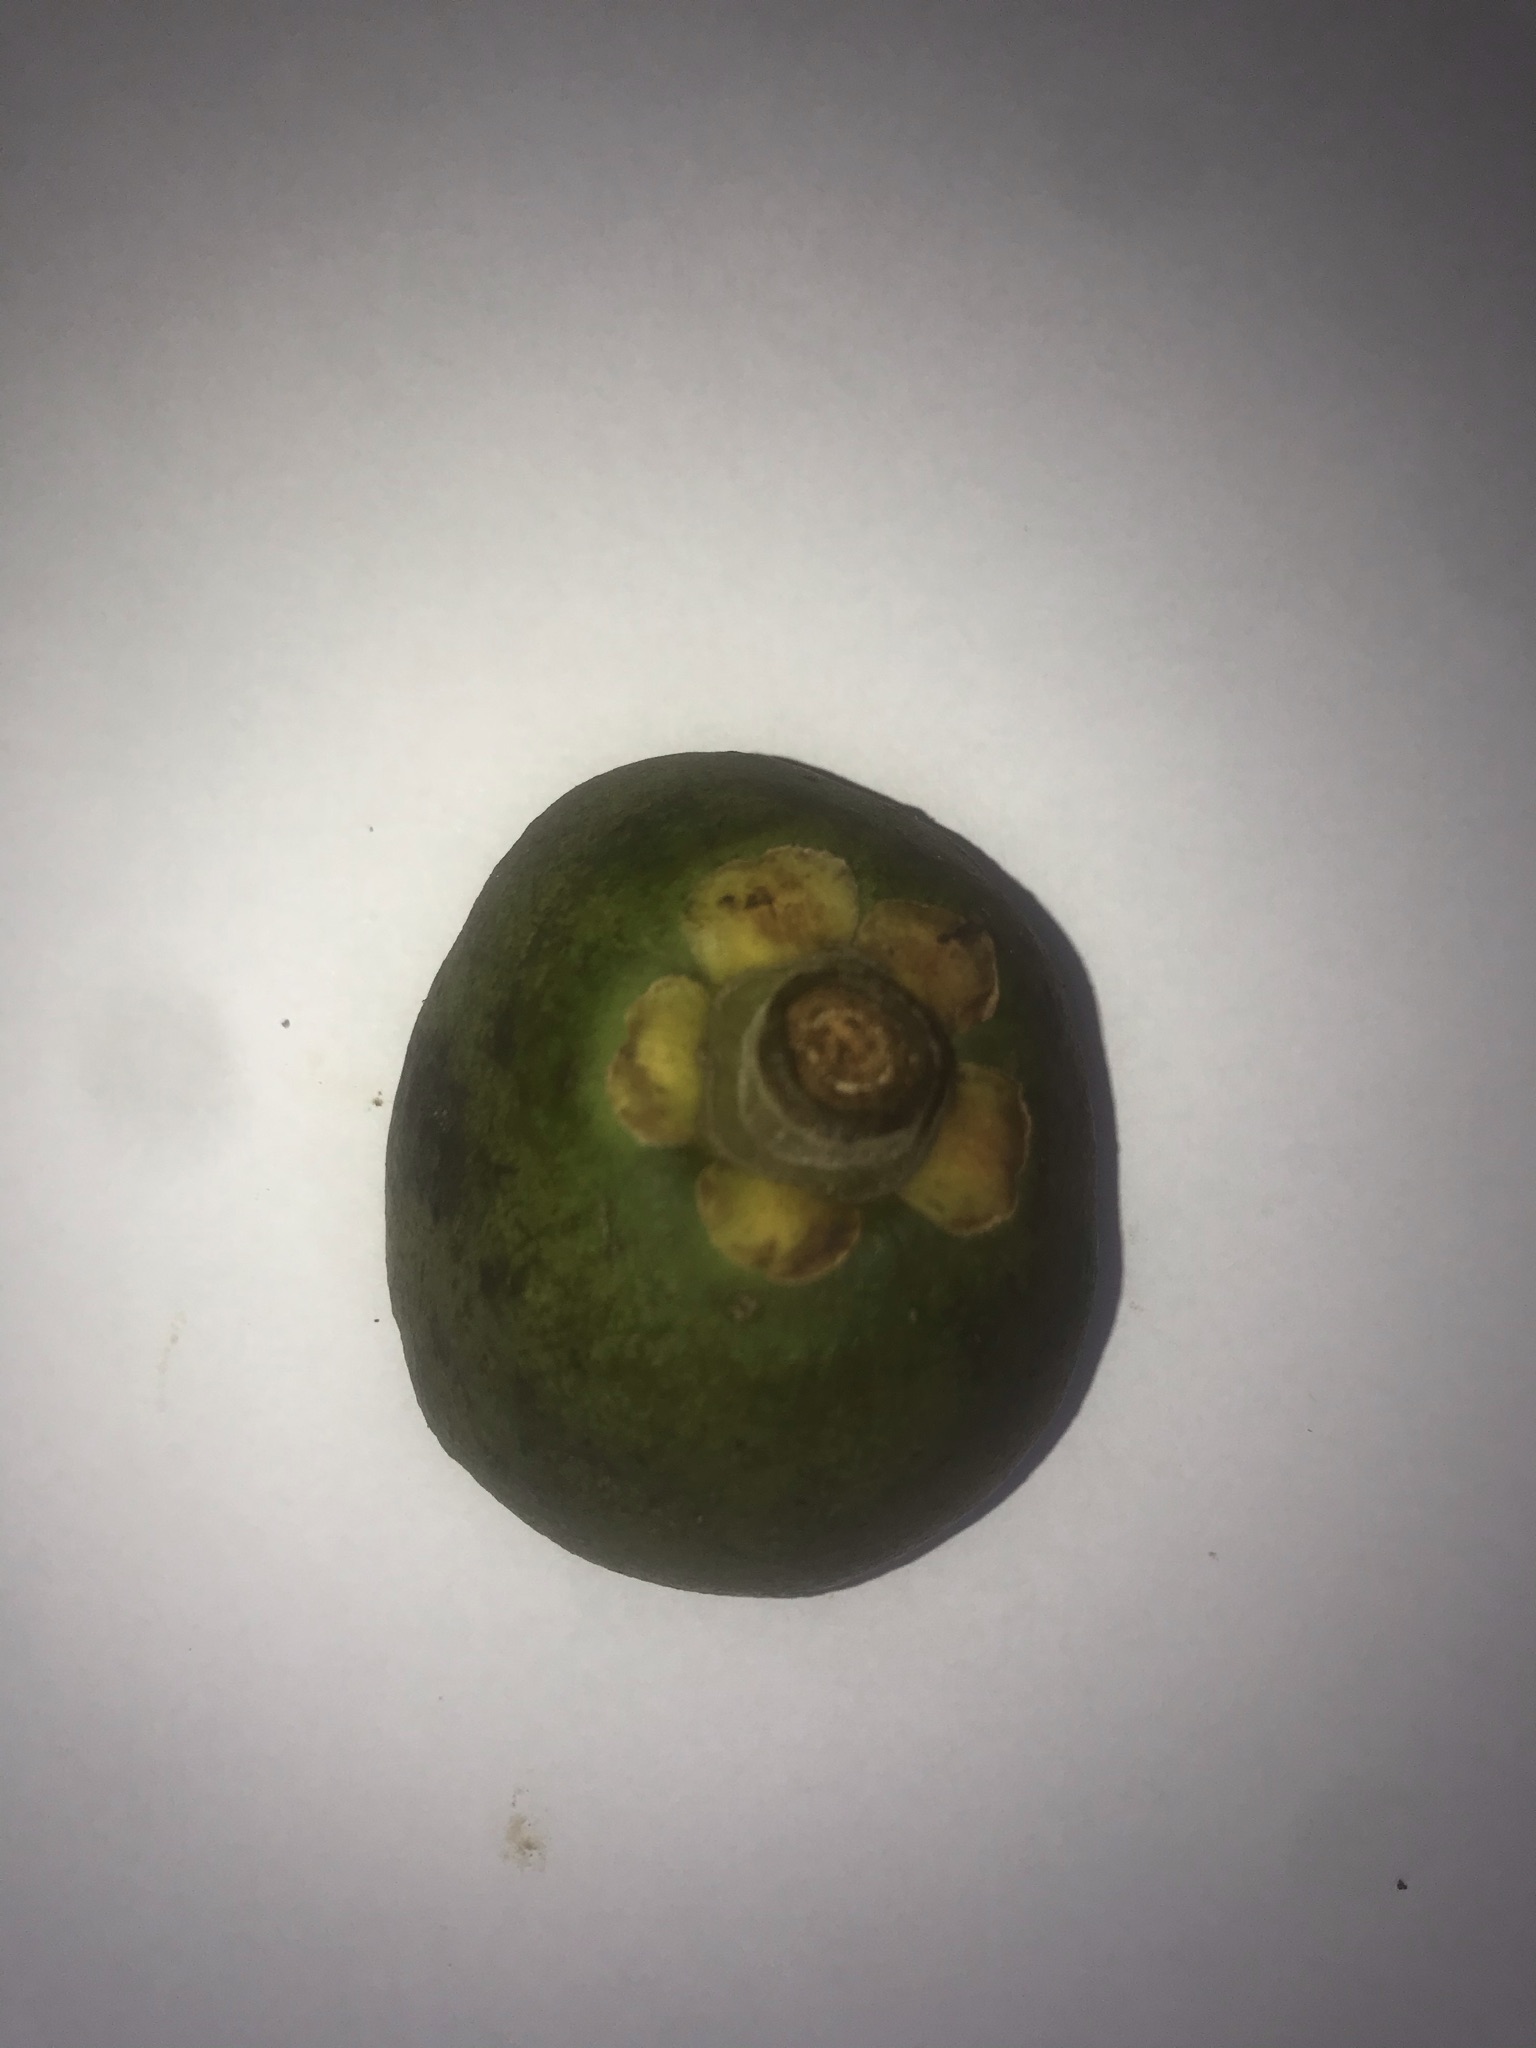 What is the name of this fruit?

pequi
